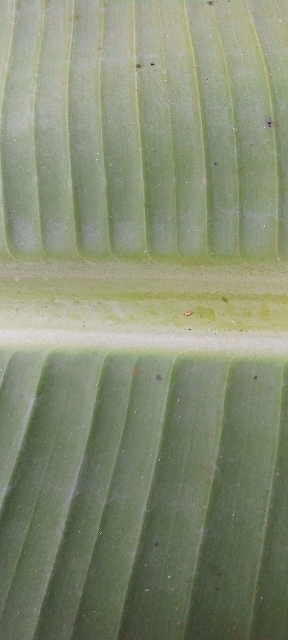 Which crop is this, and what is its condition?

banana, healthy
